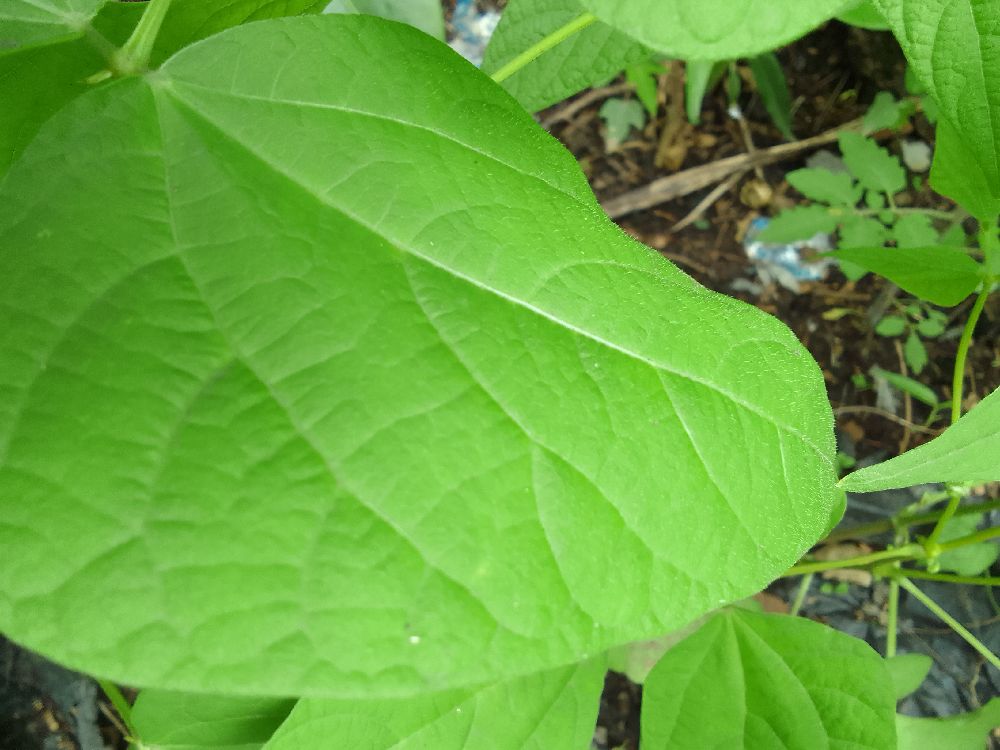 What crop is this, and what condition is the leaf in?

common bean, healthy
